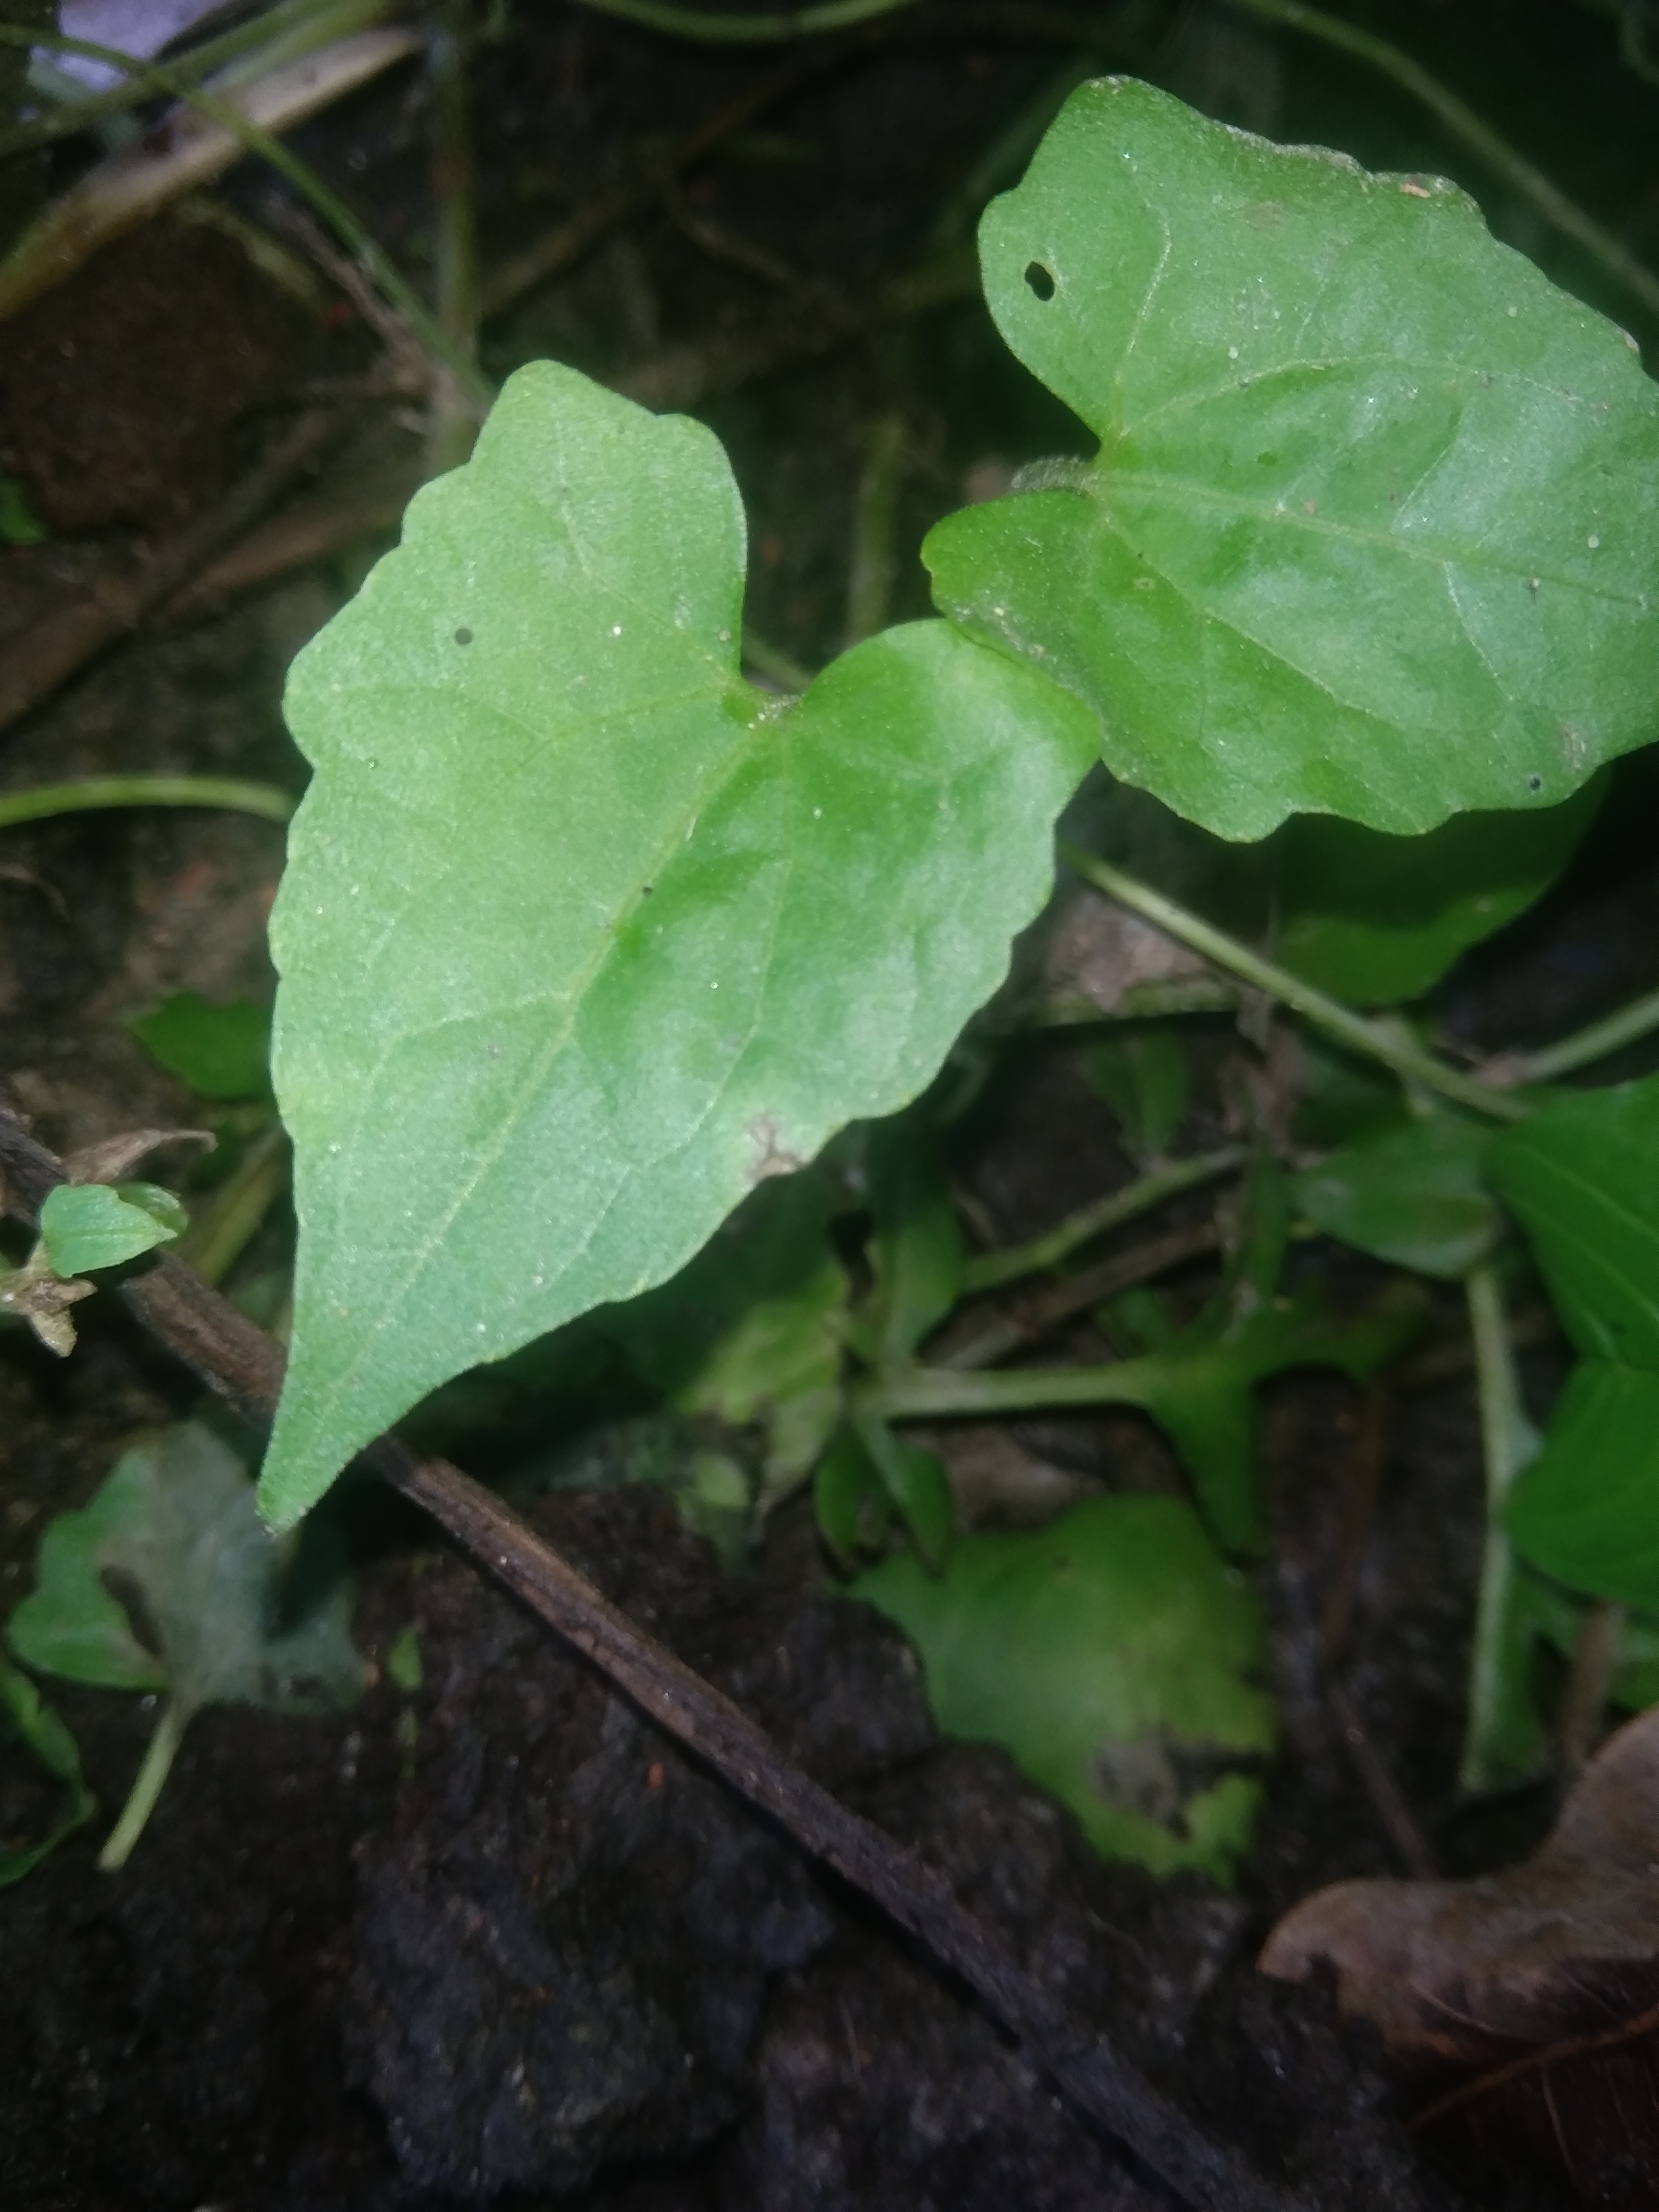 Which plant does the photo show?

bitter vine
